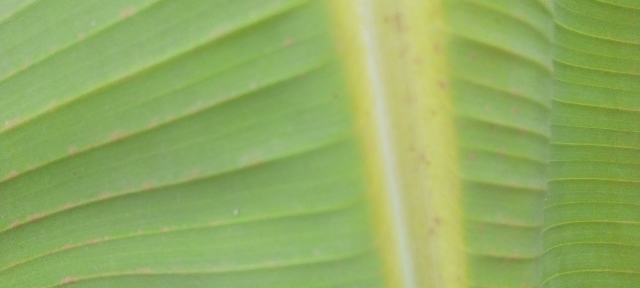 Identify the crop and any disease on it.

banana, healthy
